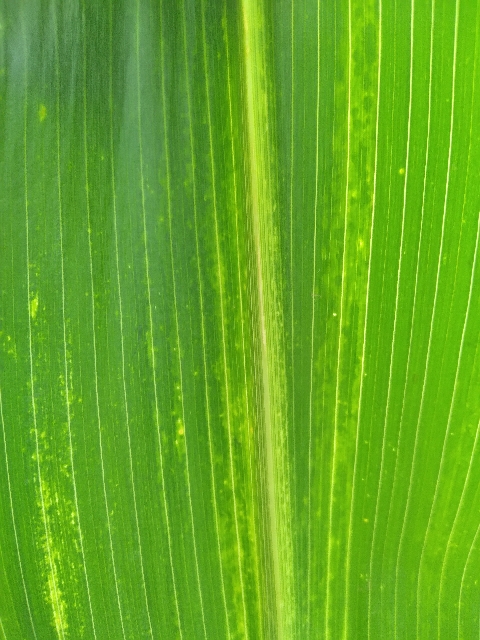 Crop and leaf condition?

maize, maize lethal necrosis
